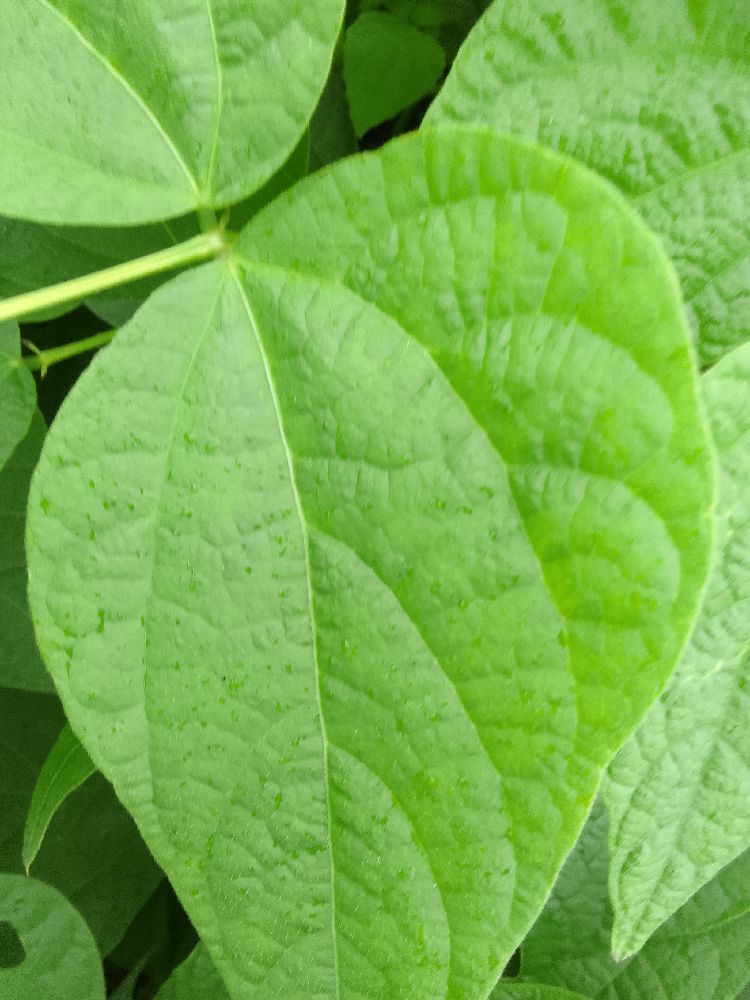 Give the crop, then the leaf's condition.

common bean, healthy
